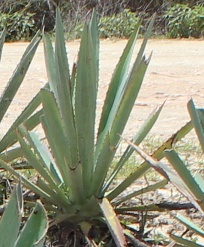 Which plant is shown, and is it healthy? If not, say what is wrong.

agave, small
